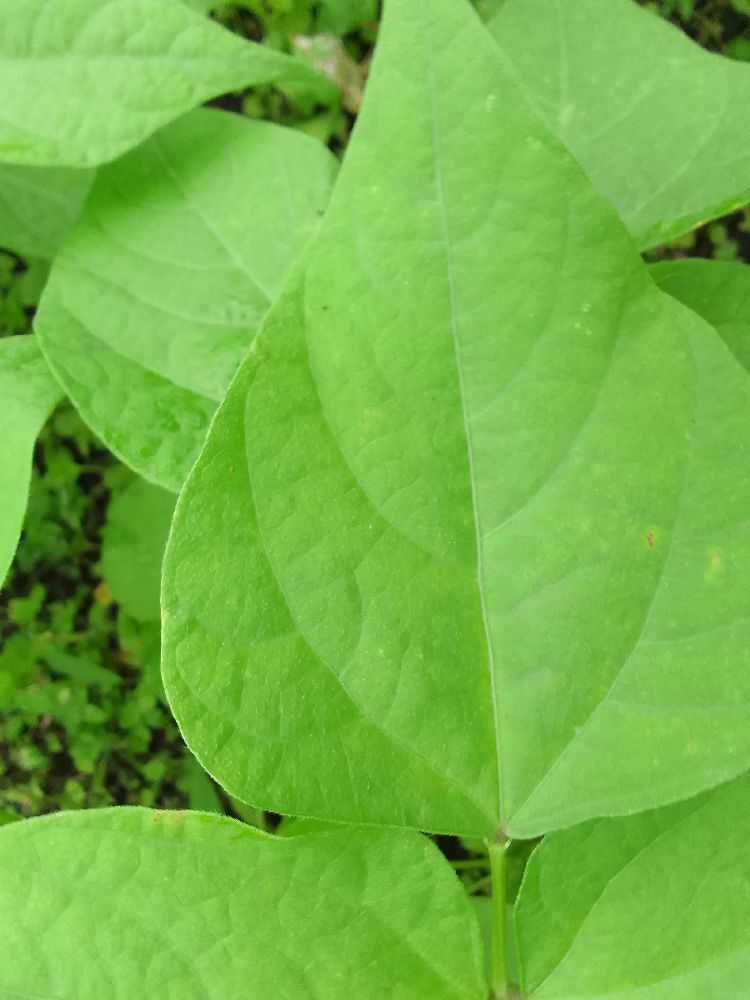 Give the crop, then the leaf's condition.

common bean, healthy
